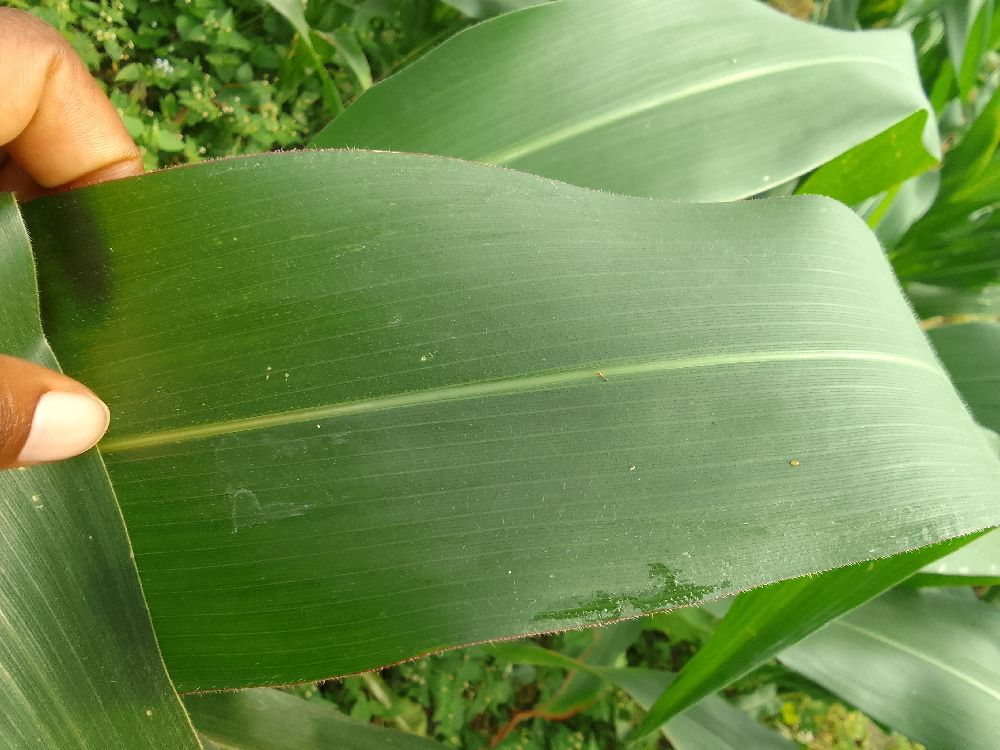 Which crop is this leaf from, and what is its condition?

maize, healthy
